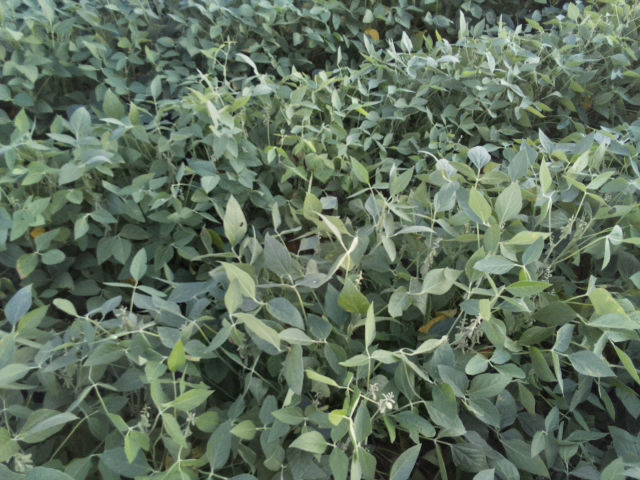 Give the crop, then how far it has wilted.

soybean, leaves with no wilting
